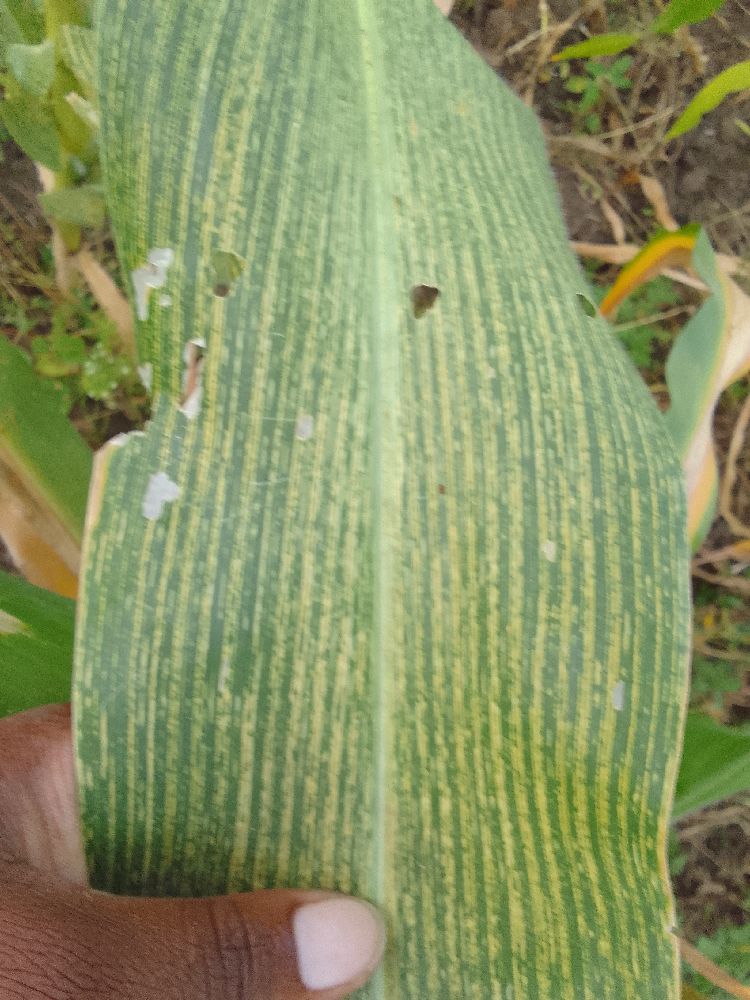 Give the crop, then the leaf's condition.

maize, maize streak virus
